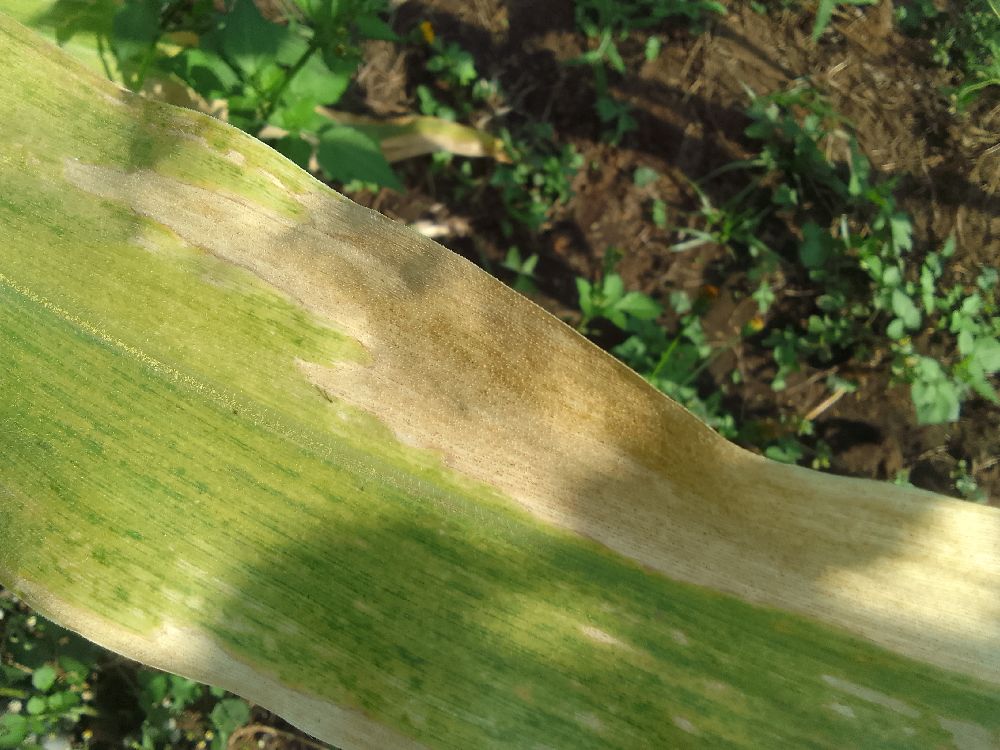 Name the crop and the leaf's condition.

maize, maize lethal necrosis
